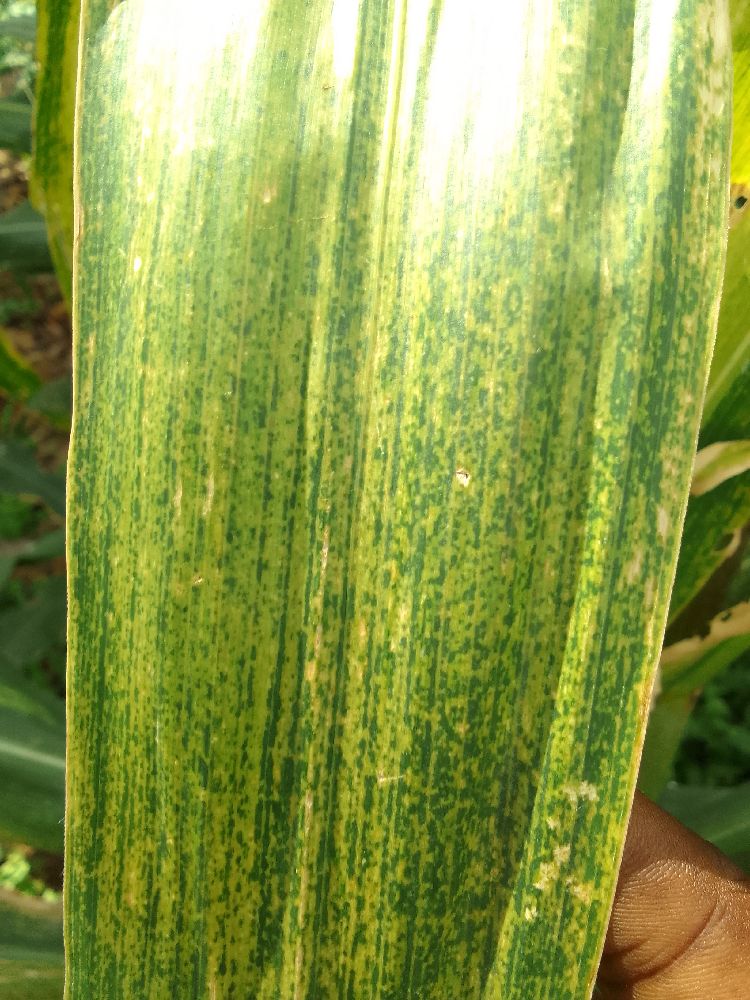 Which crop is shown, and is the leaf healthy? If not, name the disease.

maize, maize lethal necrosis
